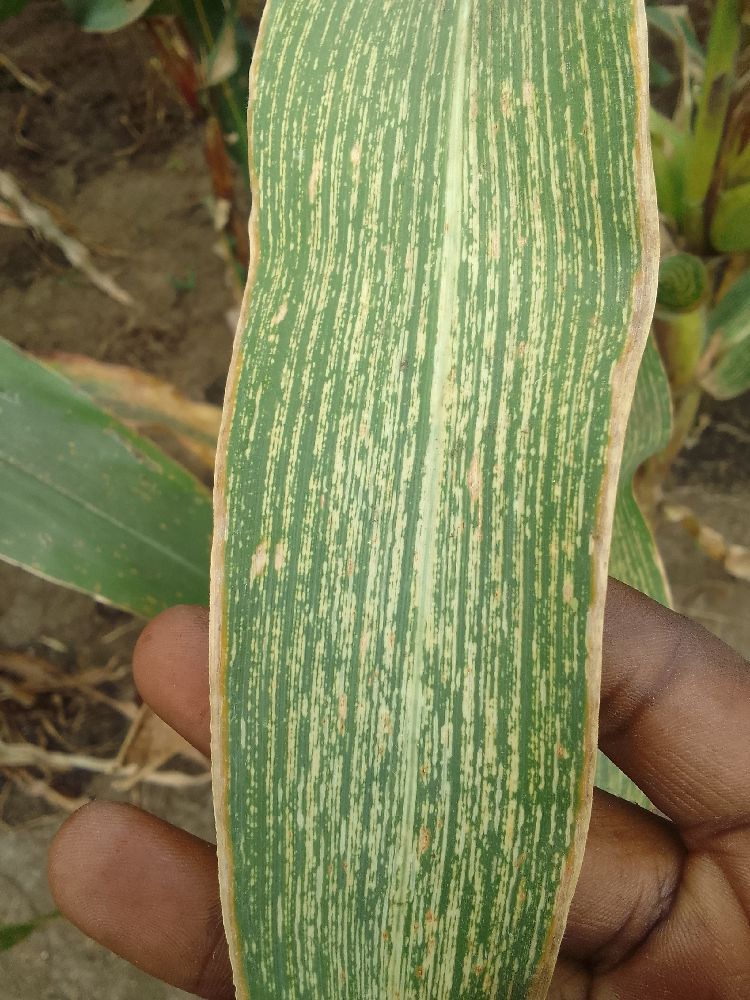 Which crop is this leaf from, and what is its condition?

maize, maize streak virus
